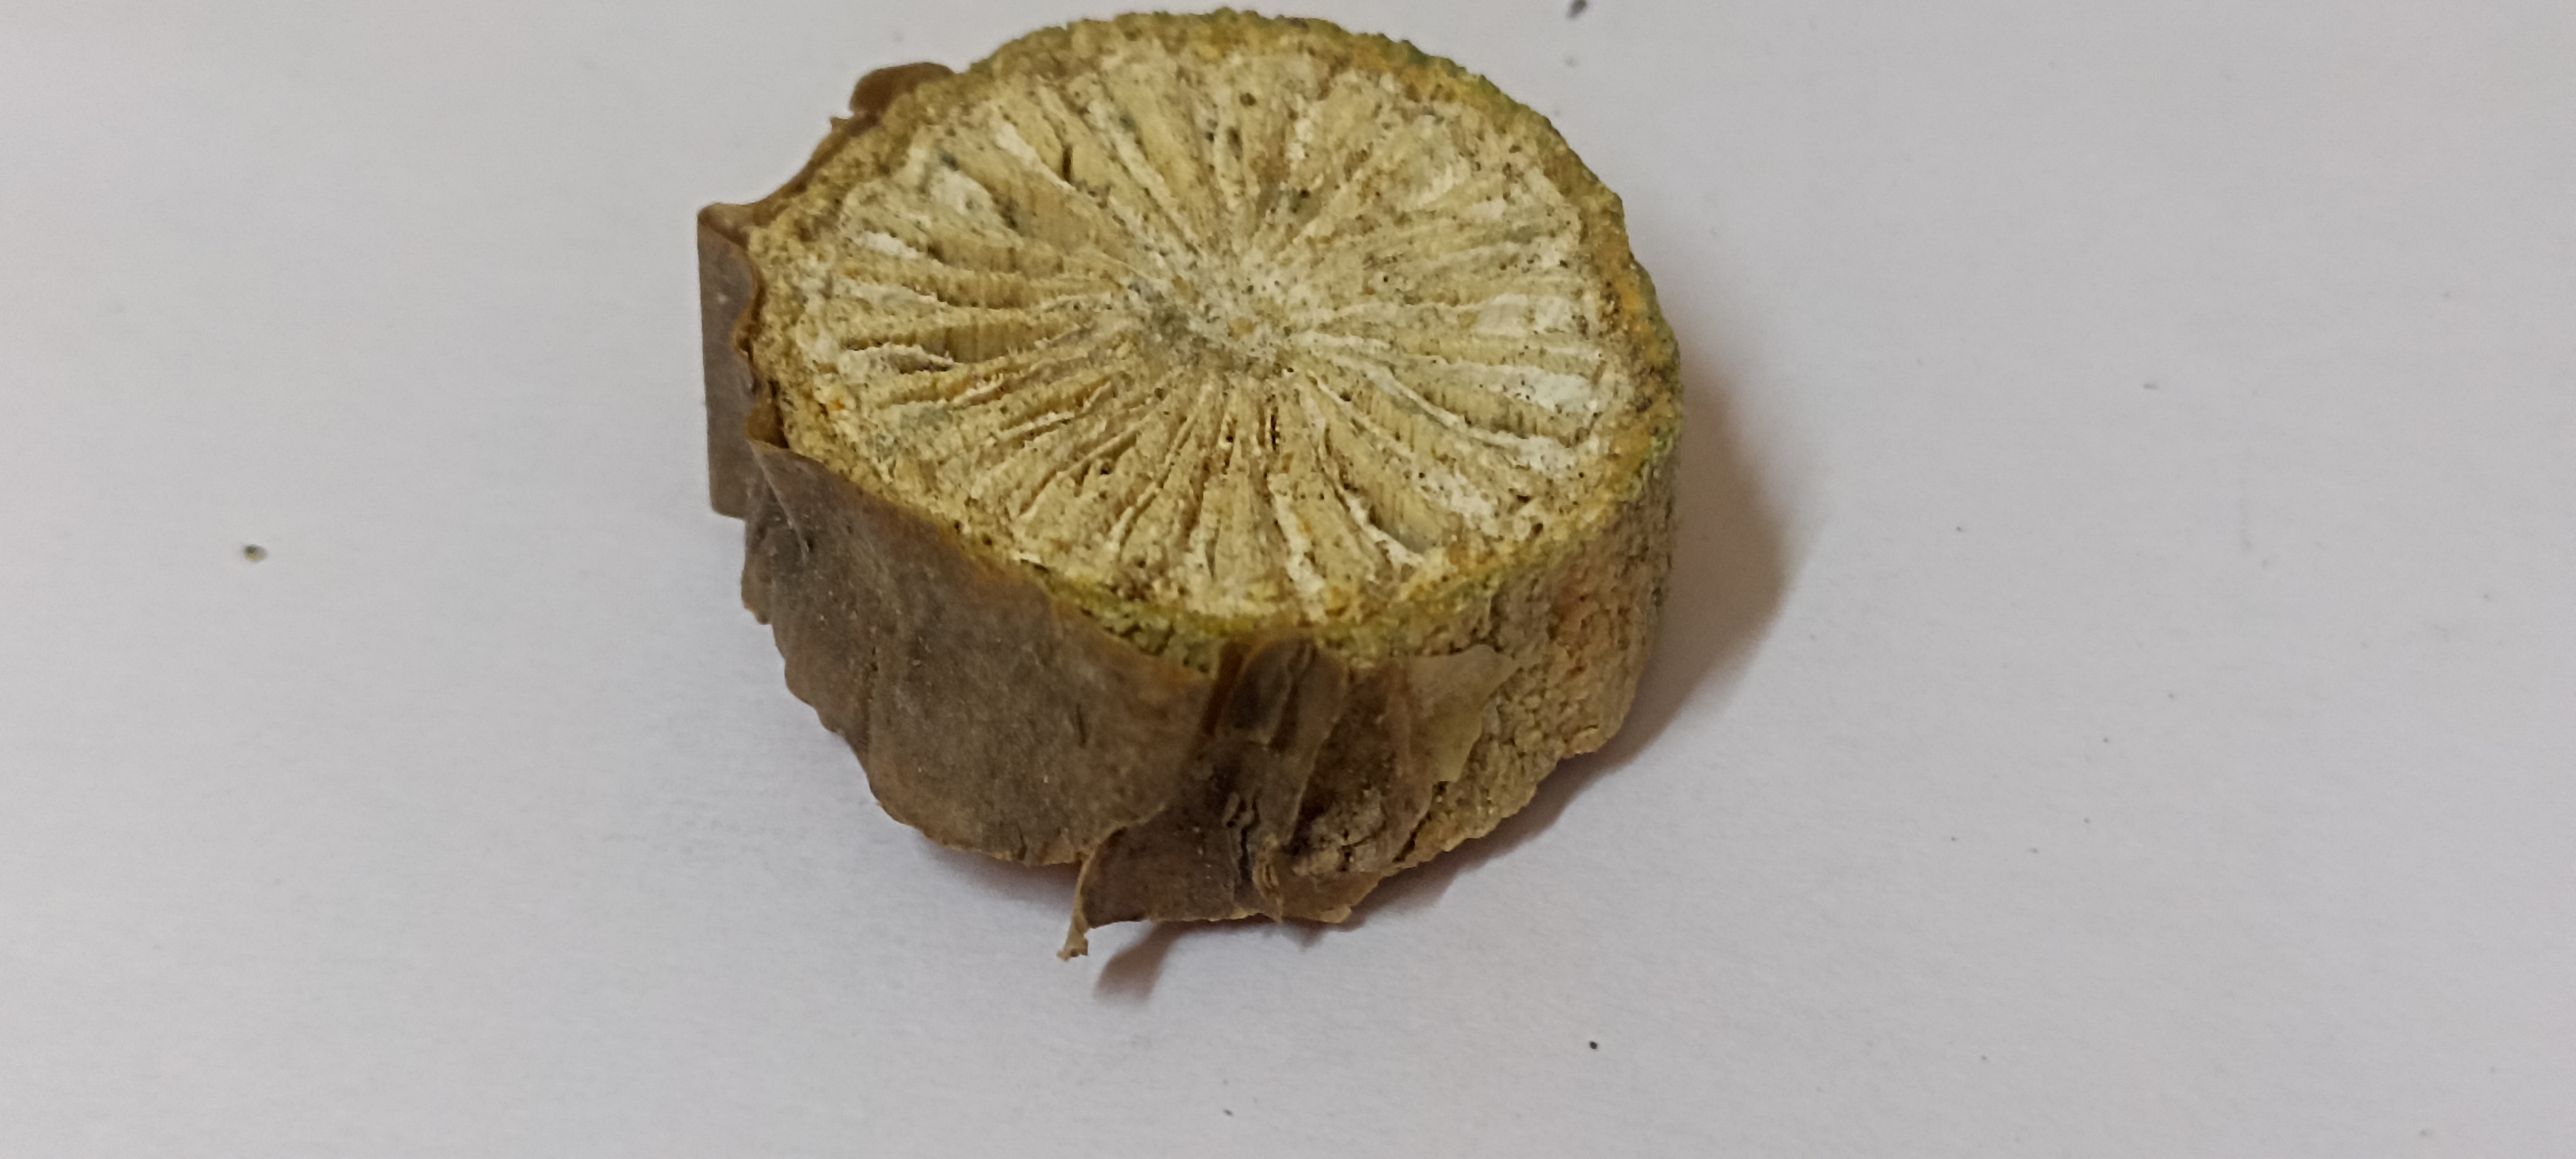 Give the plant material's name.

gulvel
